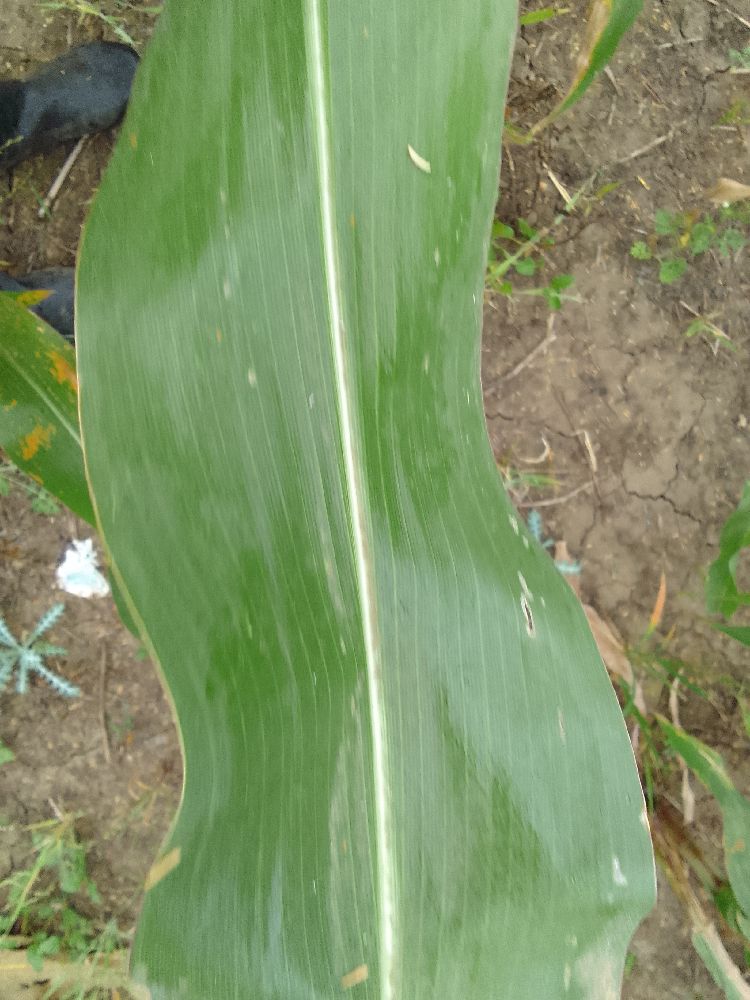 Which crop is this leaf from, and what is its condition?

maize, healthy
